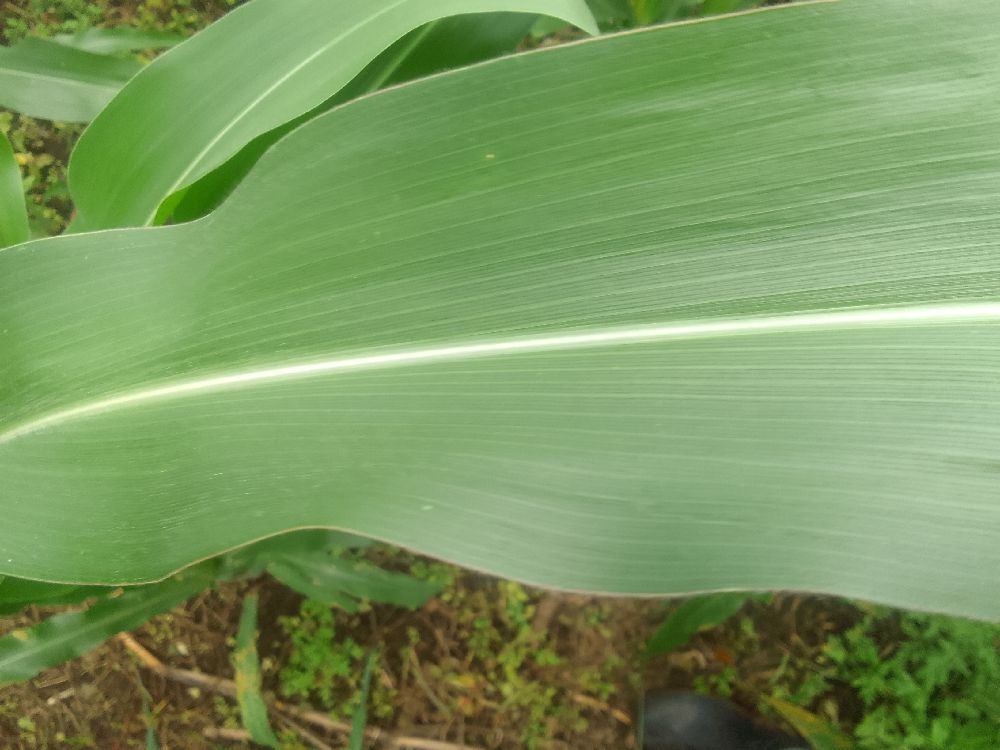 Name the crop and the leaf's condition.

maize, healthy
